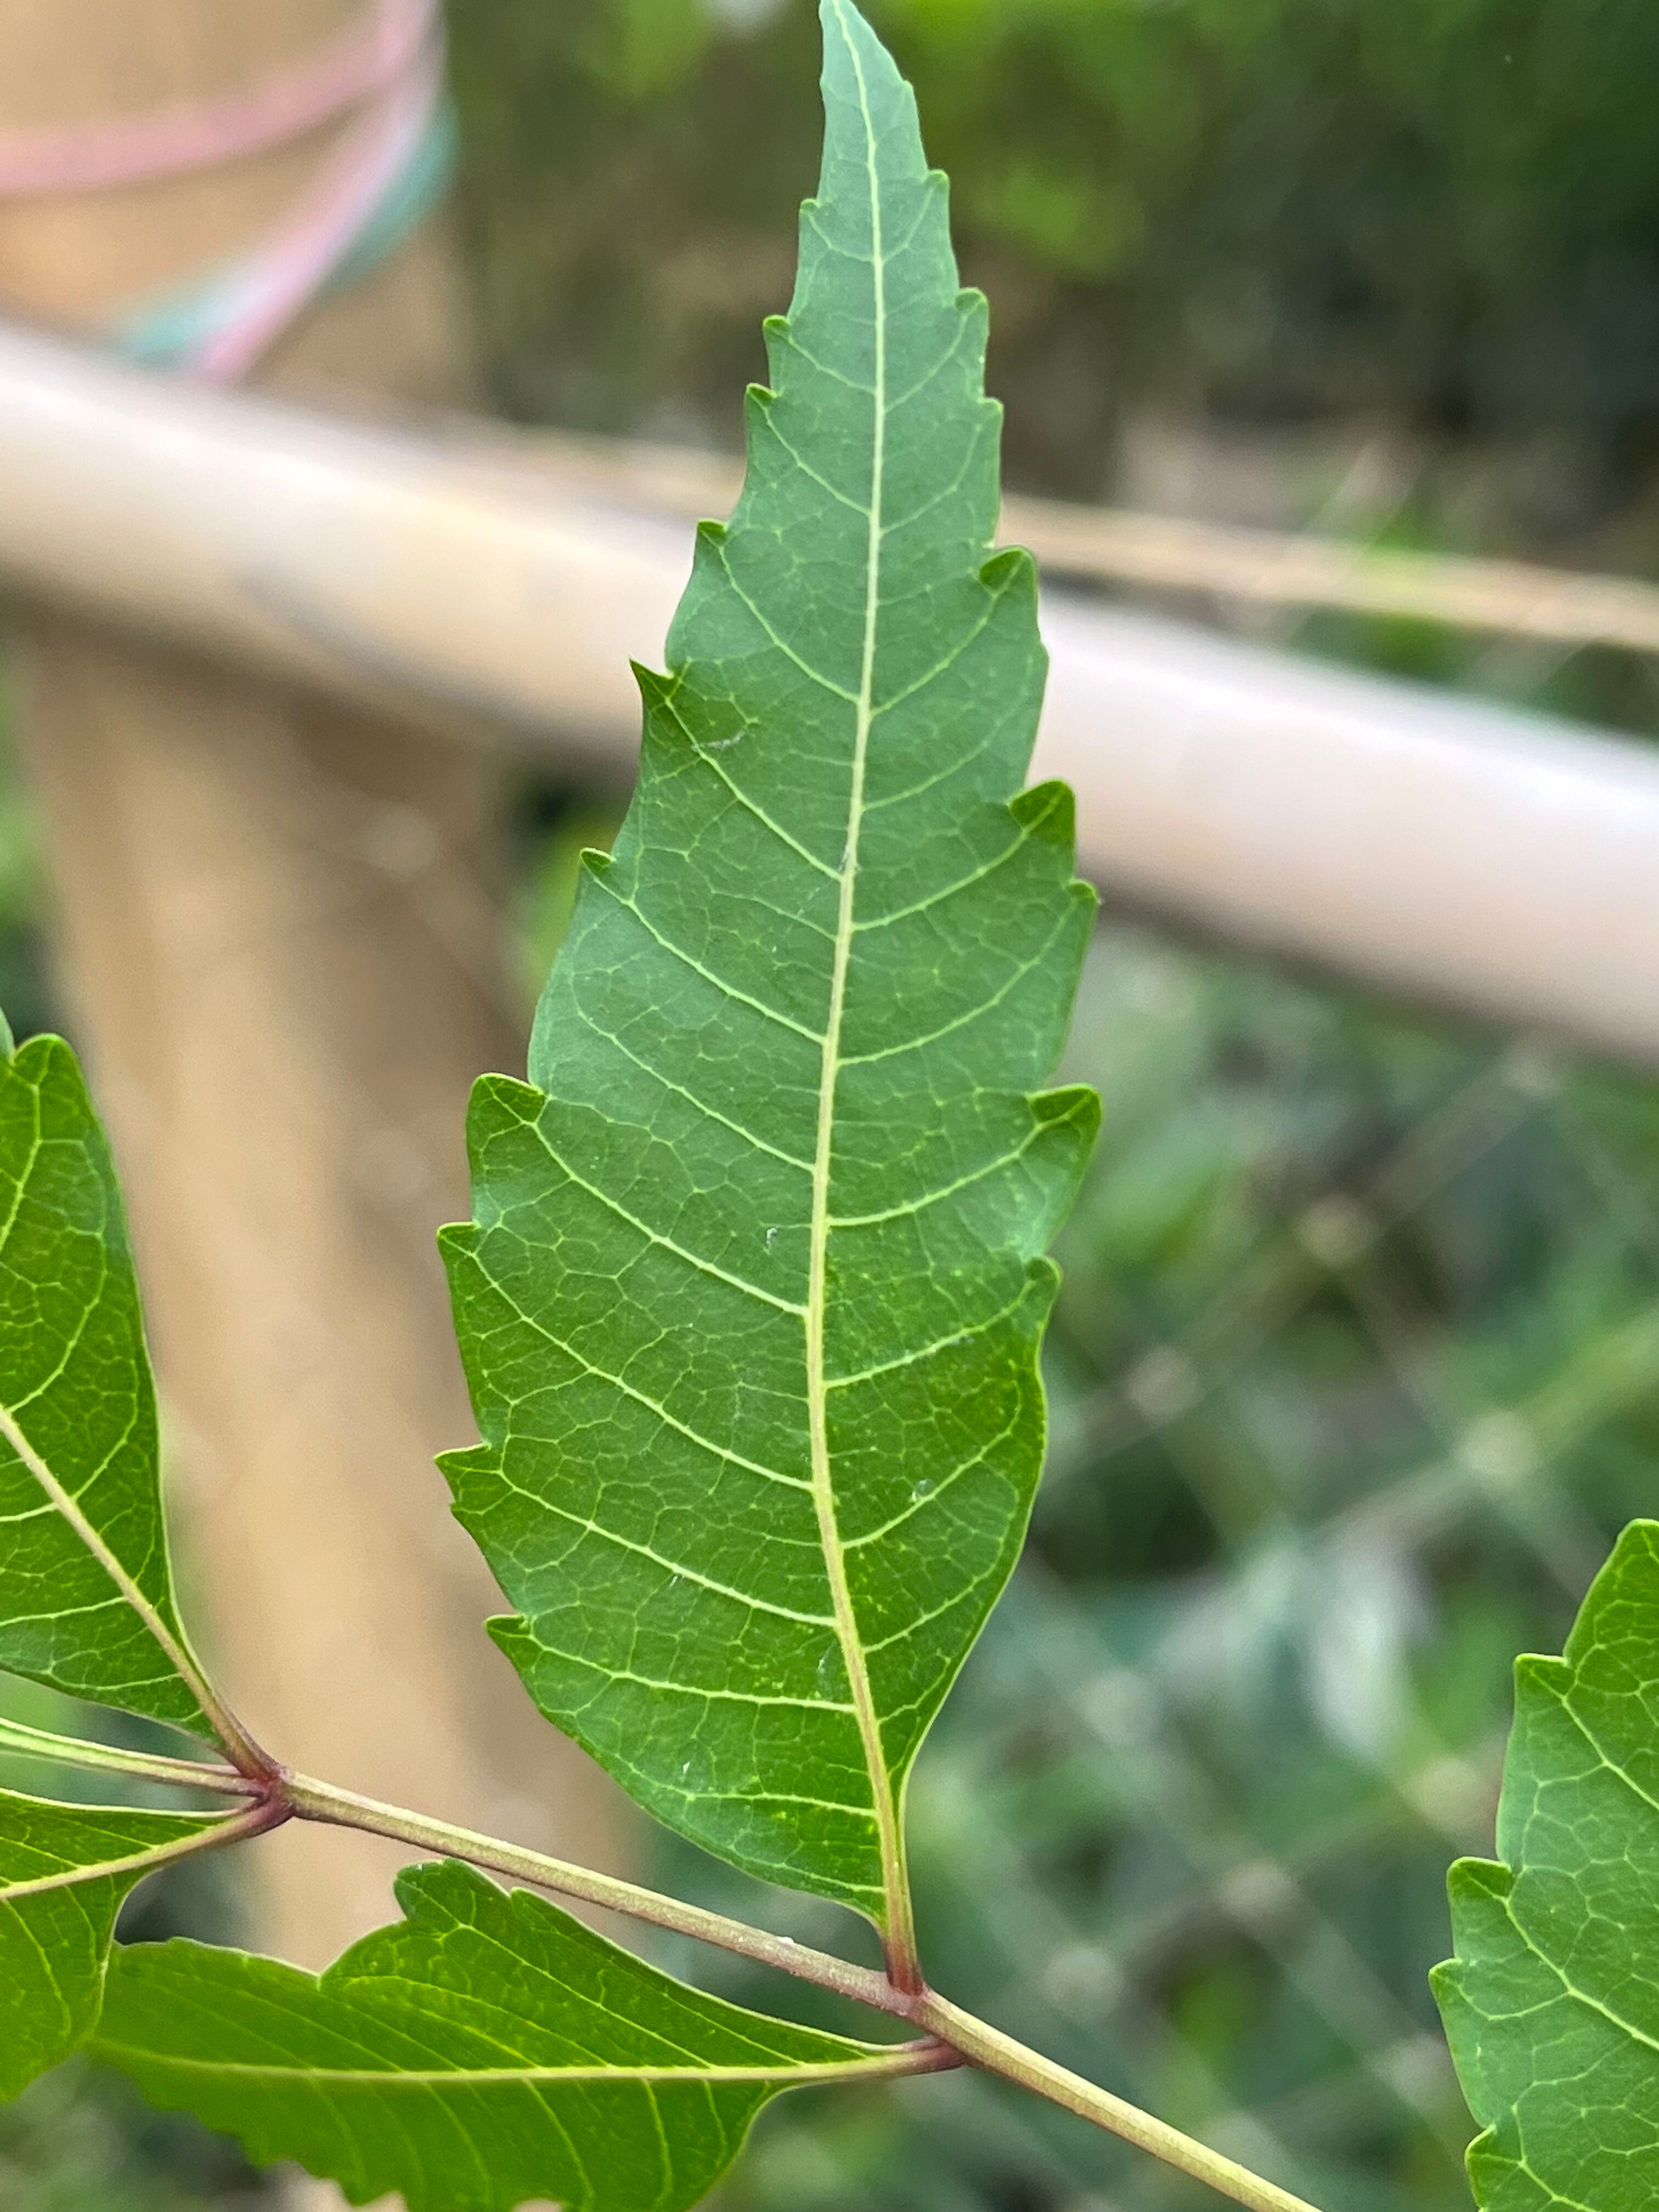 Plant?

neem
